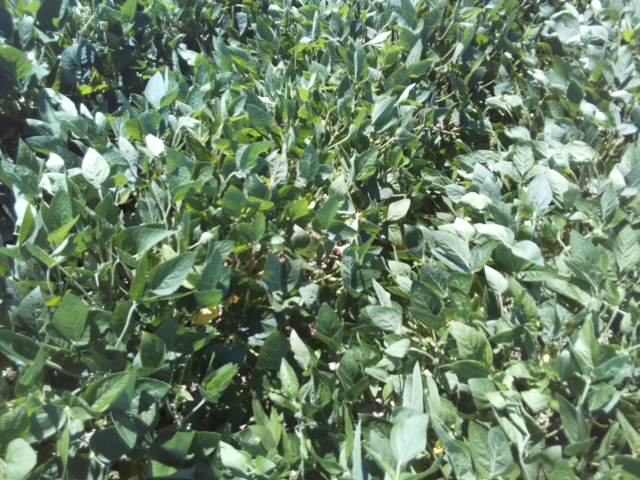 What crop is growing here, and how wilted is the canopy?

soybean, leaflets folding inward at secondary pulvinus with no turgor loss in leaflets or petioles
